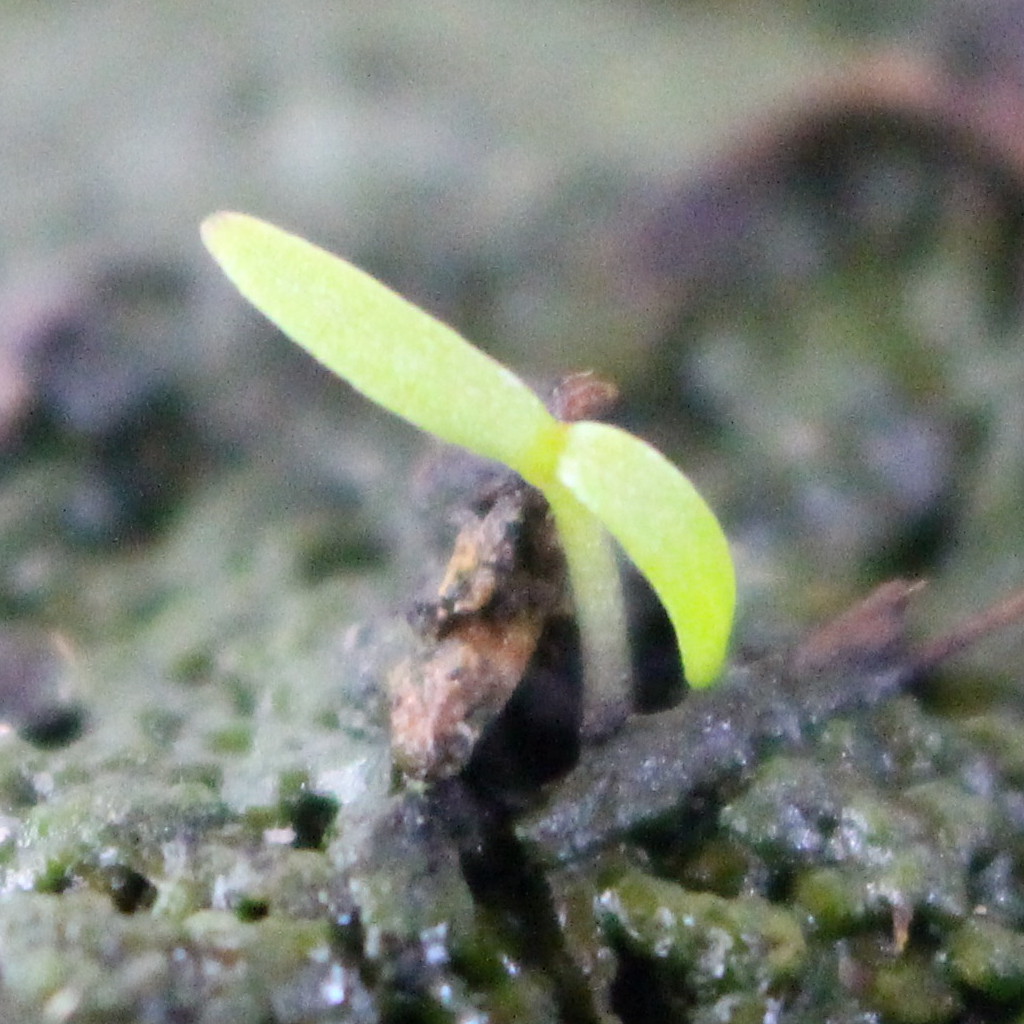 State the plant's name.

Papaver rhoeas
